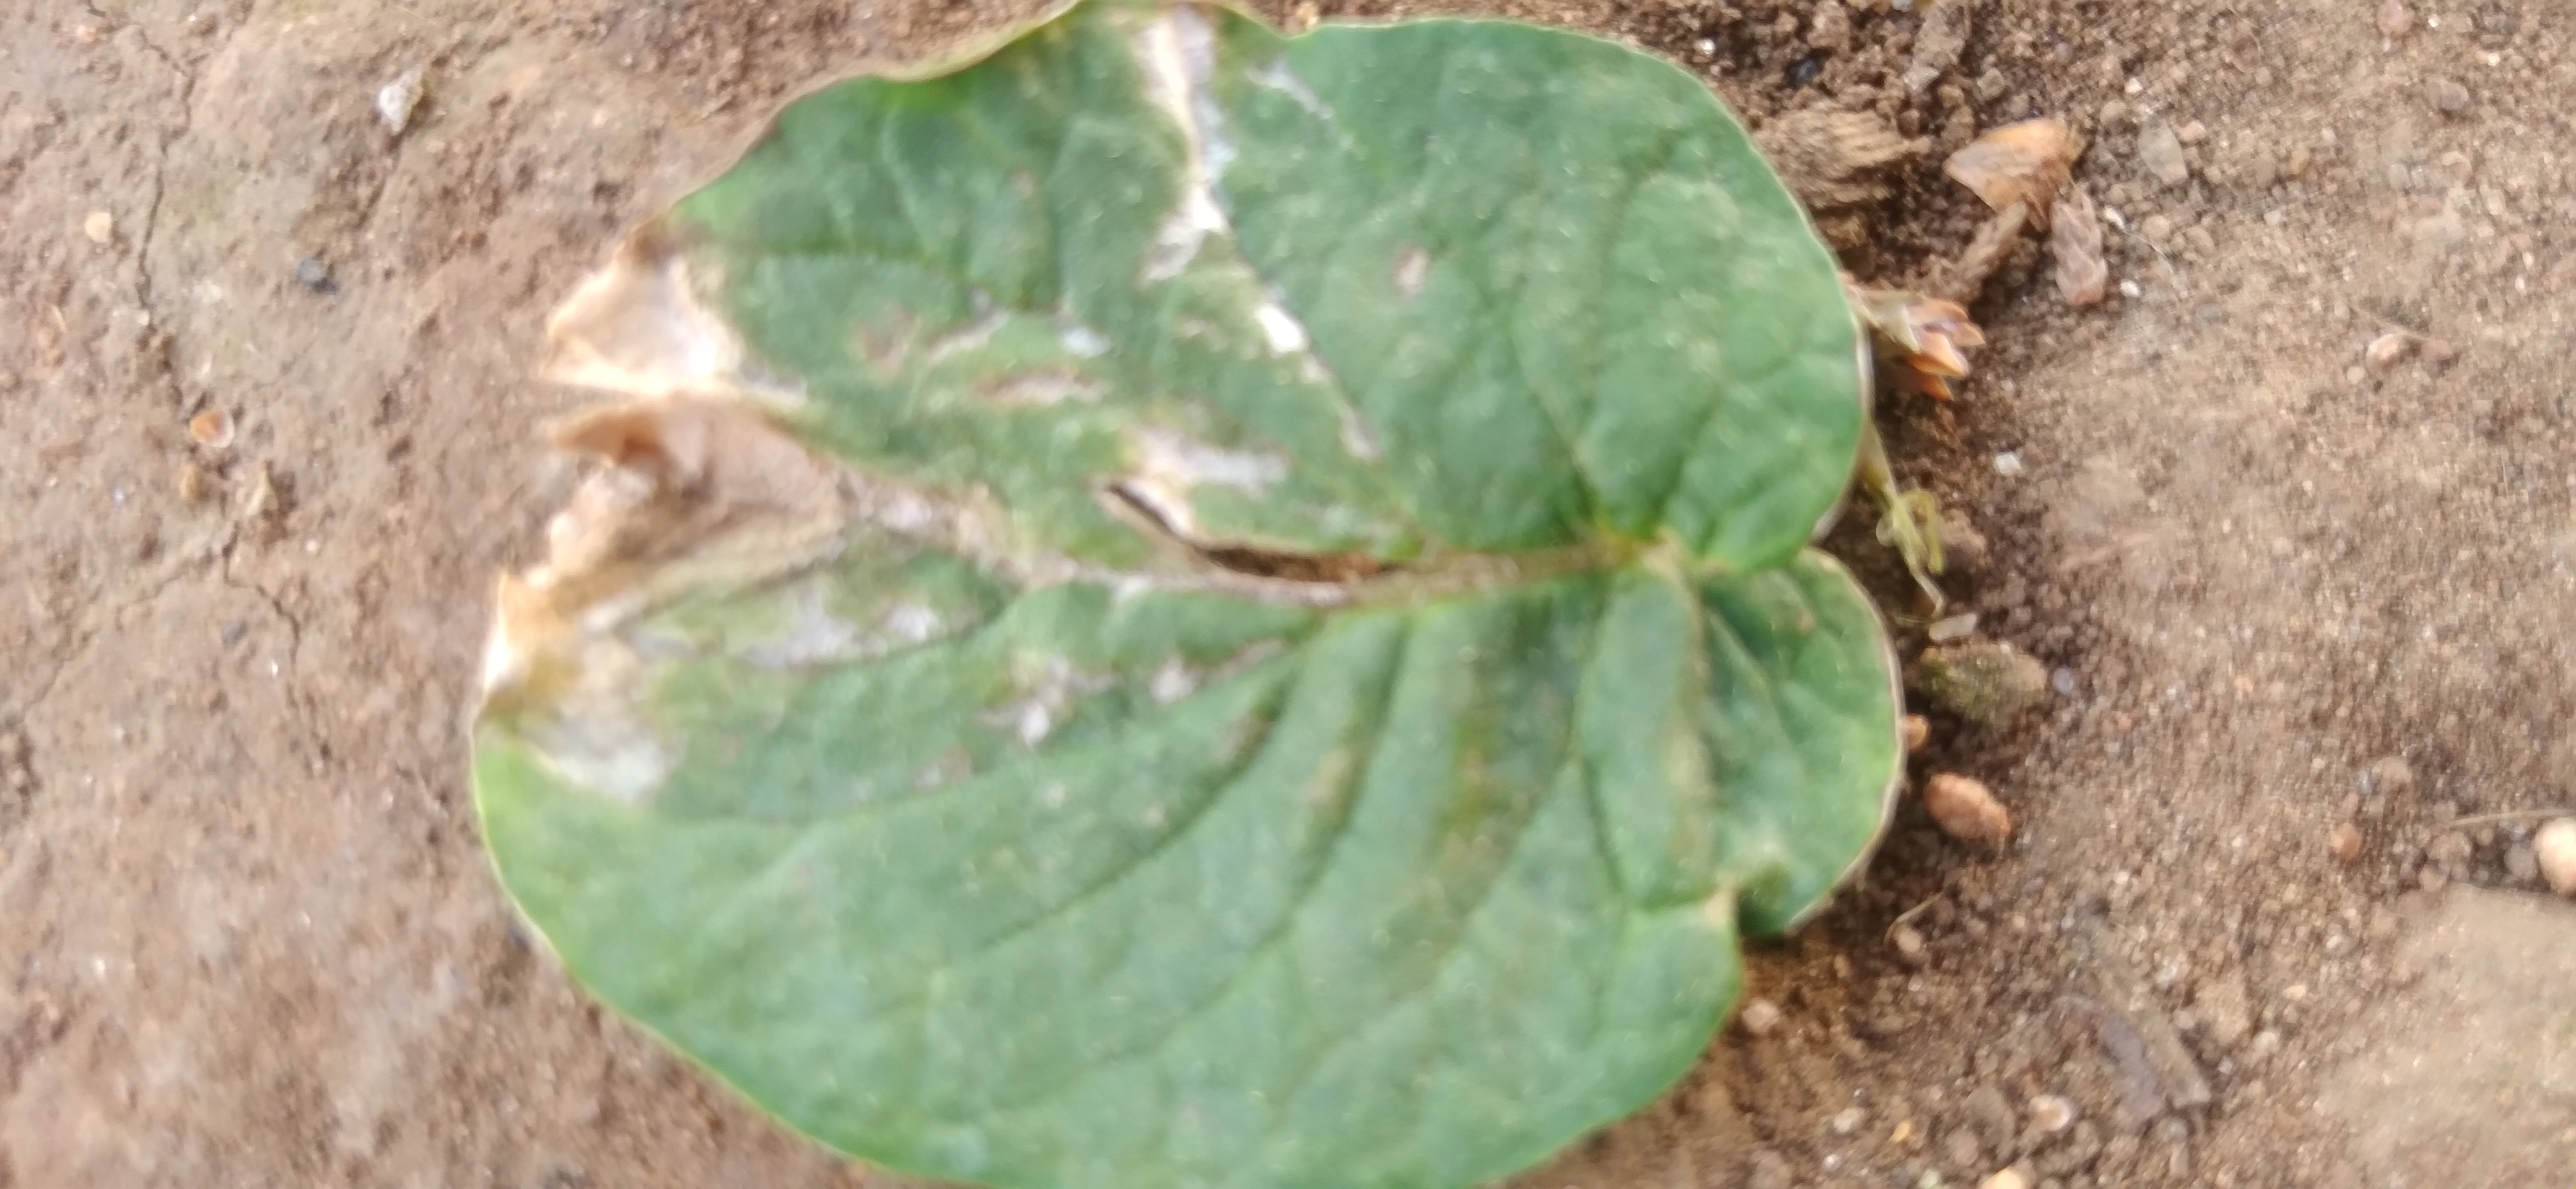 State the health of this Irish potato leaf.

early blight
